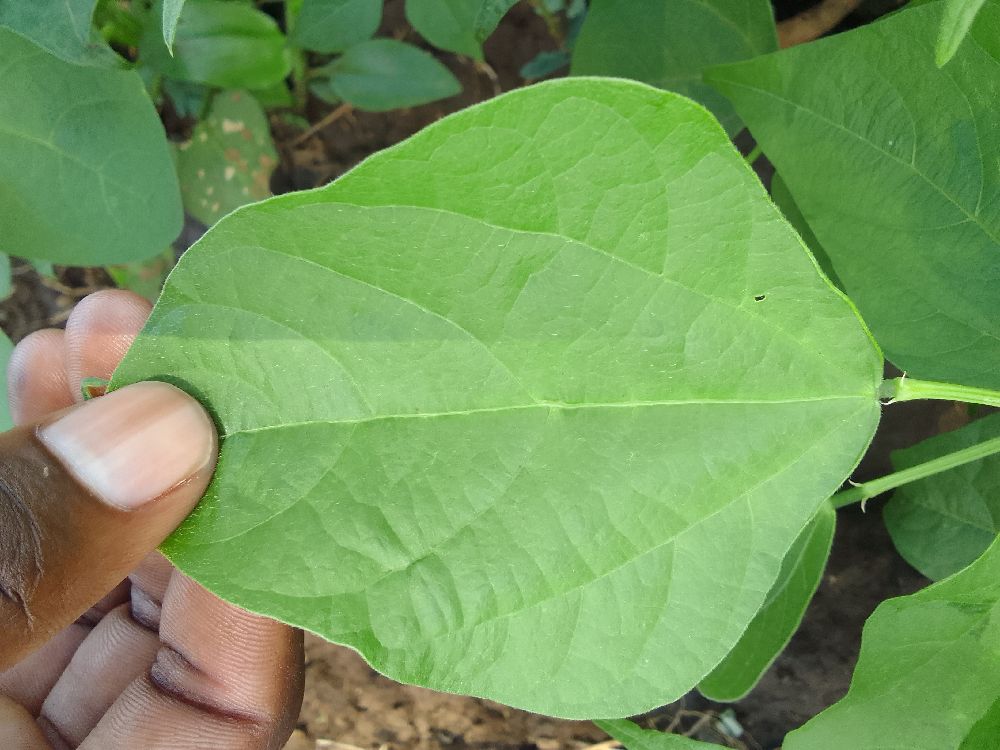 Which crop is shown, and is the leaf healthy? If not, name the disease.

common bean, healthy
